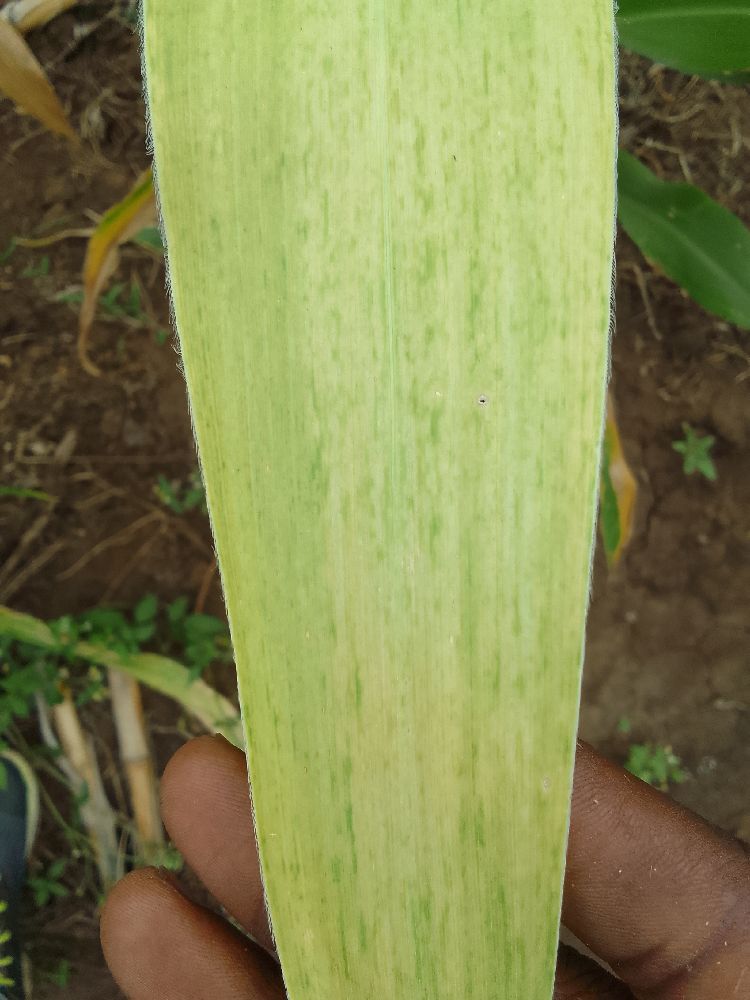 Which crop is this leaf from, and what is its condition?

maize, maize lethal necrosis
